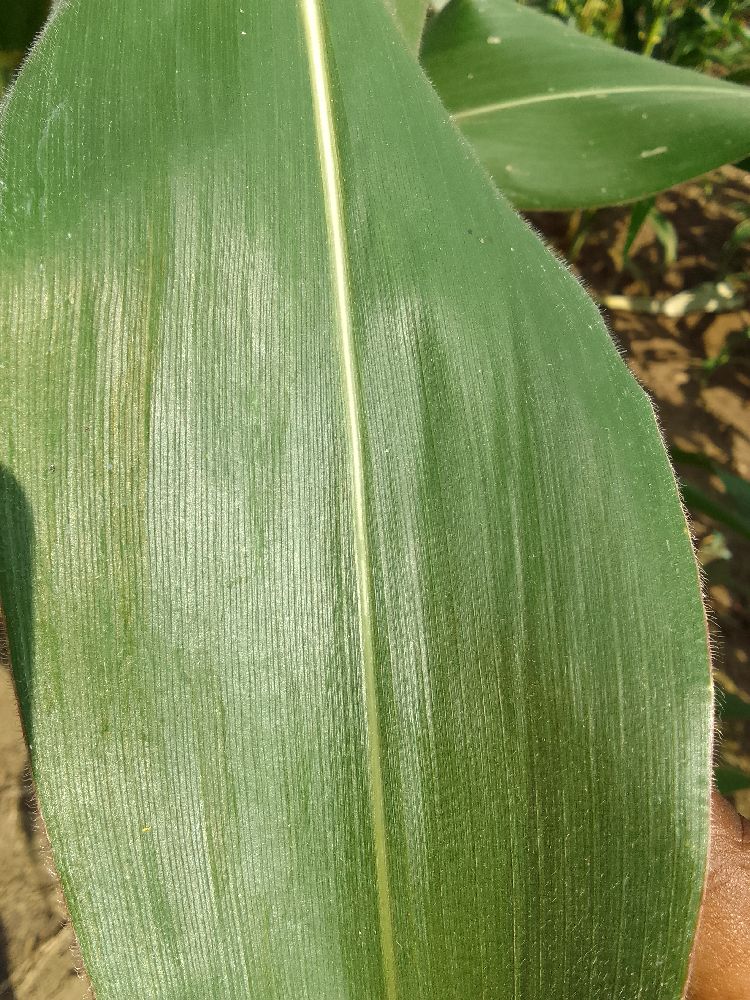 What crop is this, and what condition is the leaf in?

maize, healthy
